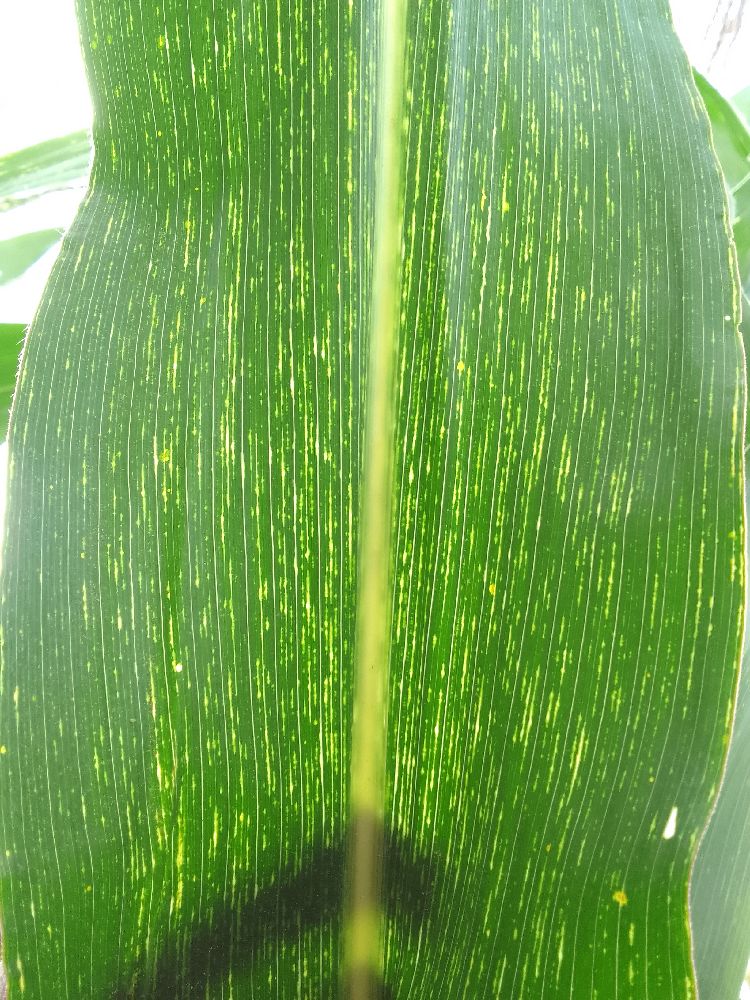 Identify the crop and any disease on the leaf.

maize, maize streak virus
